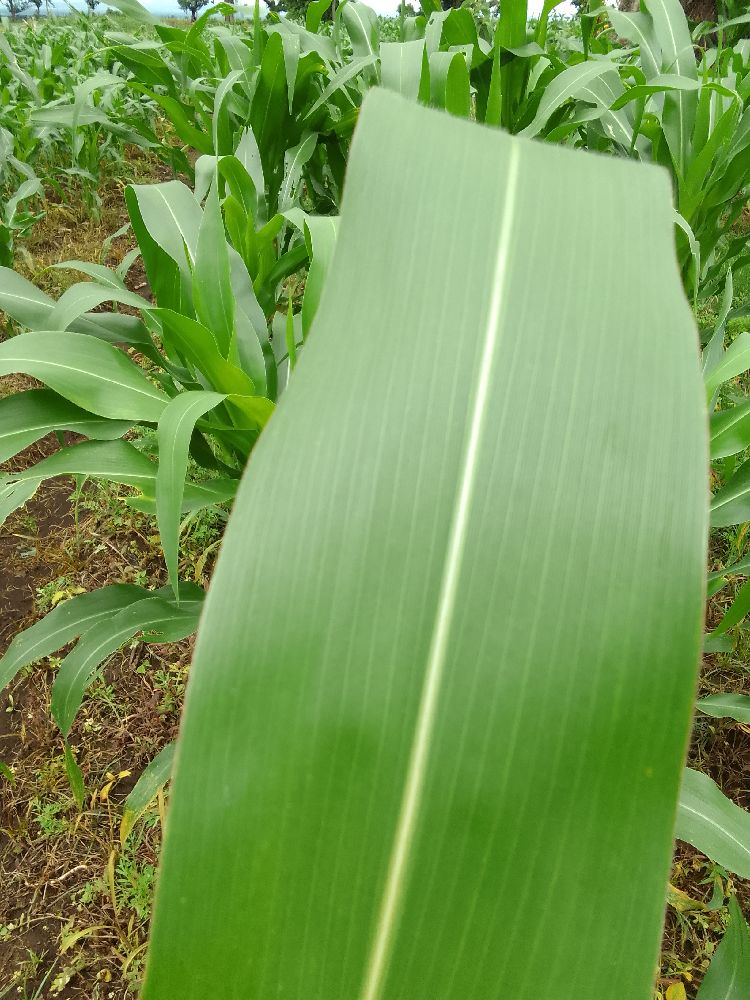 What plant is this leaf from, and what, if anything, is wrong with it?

maize, healthy
